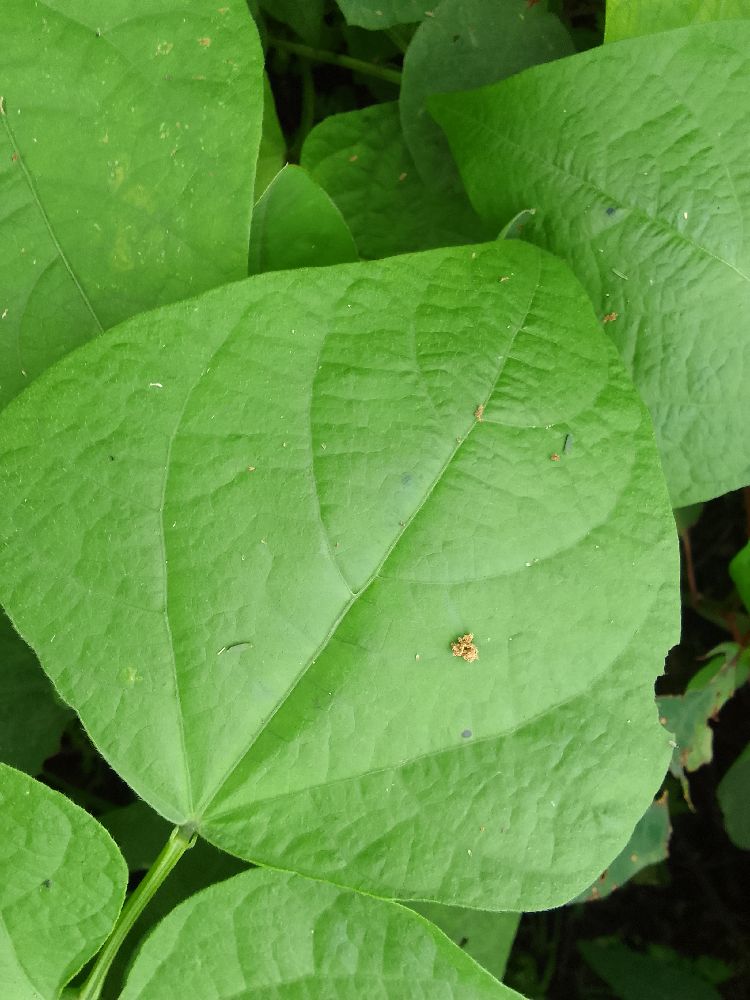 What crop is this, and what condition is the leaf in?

common bean, healthy
